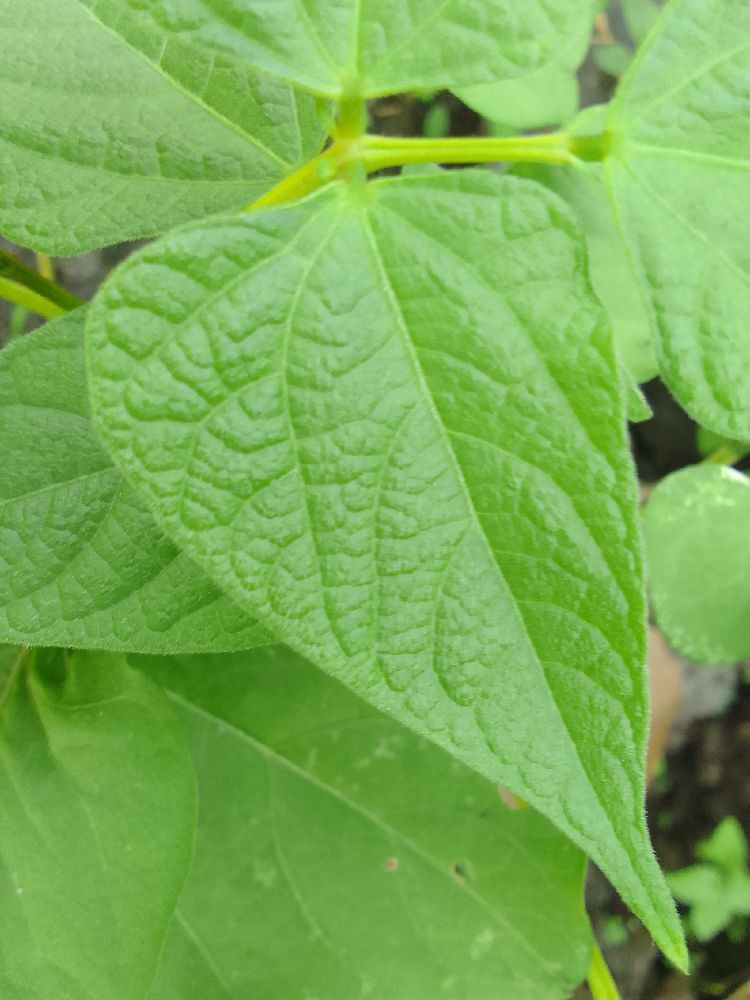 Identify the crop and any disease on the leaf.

common bean, healthy
